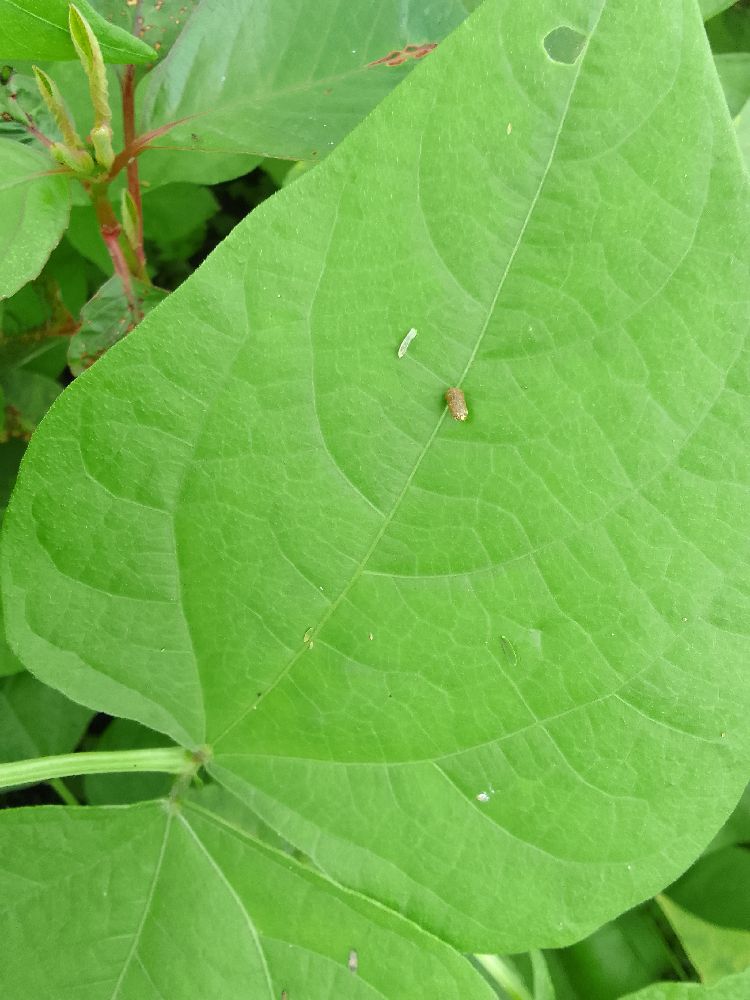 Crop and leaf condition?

common bean, healthy
